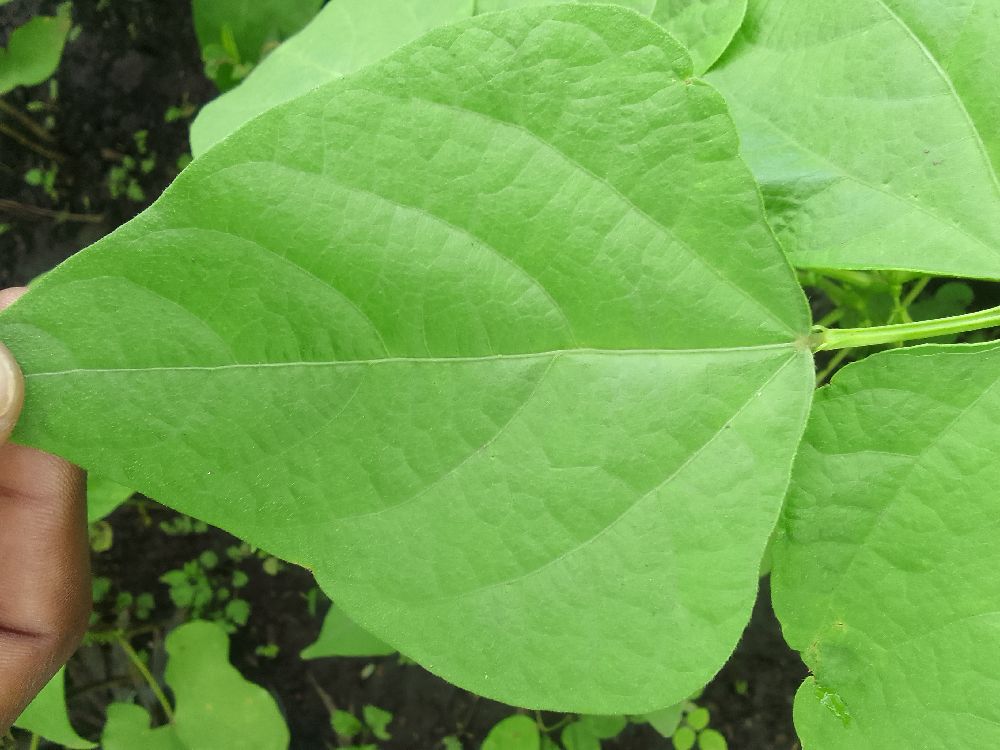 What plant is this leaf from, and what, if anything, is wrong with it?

common bean, healthy
